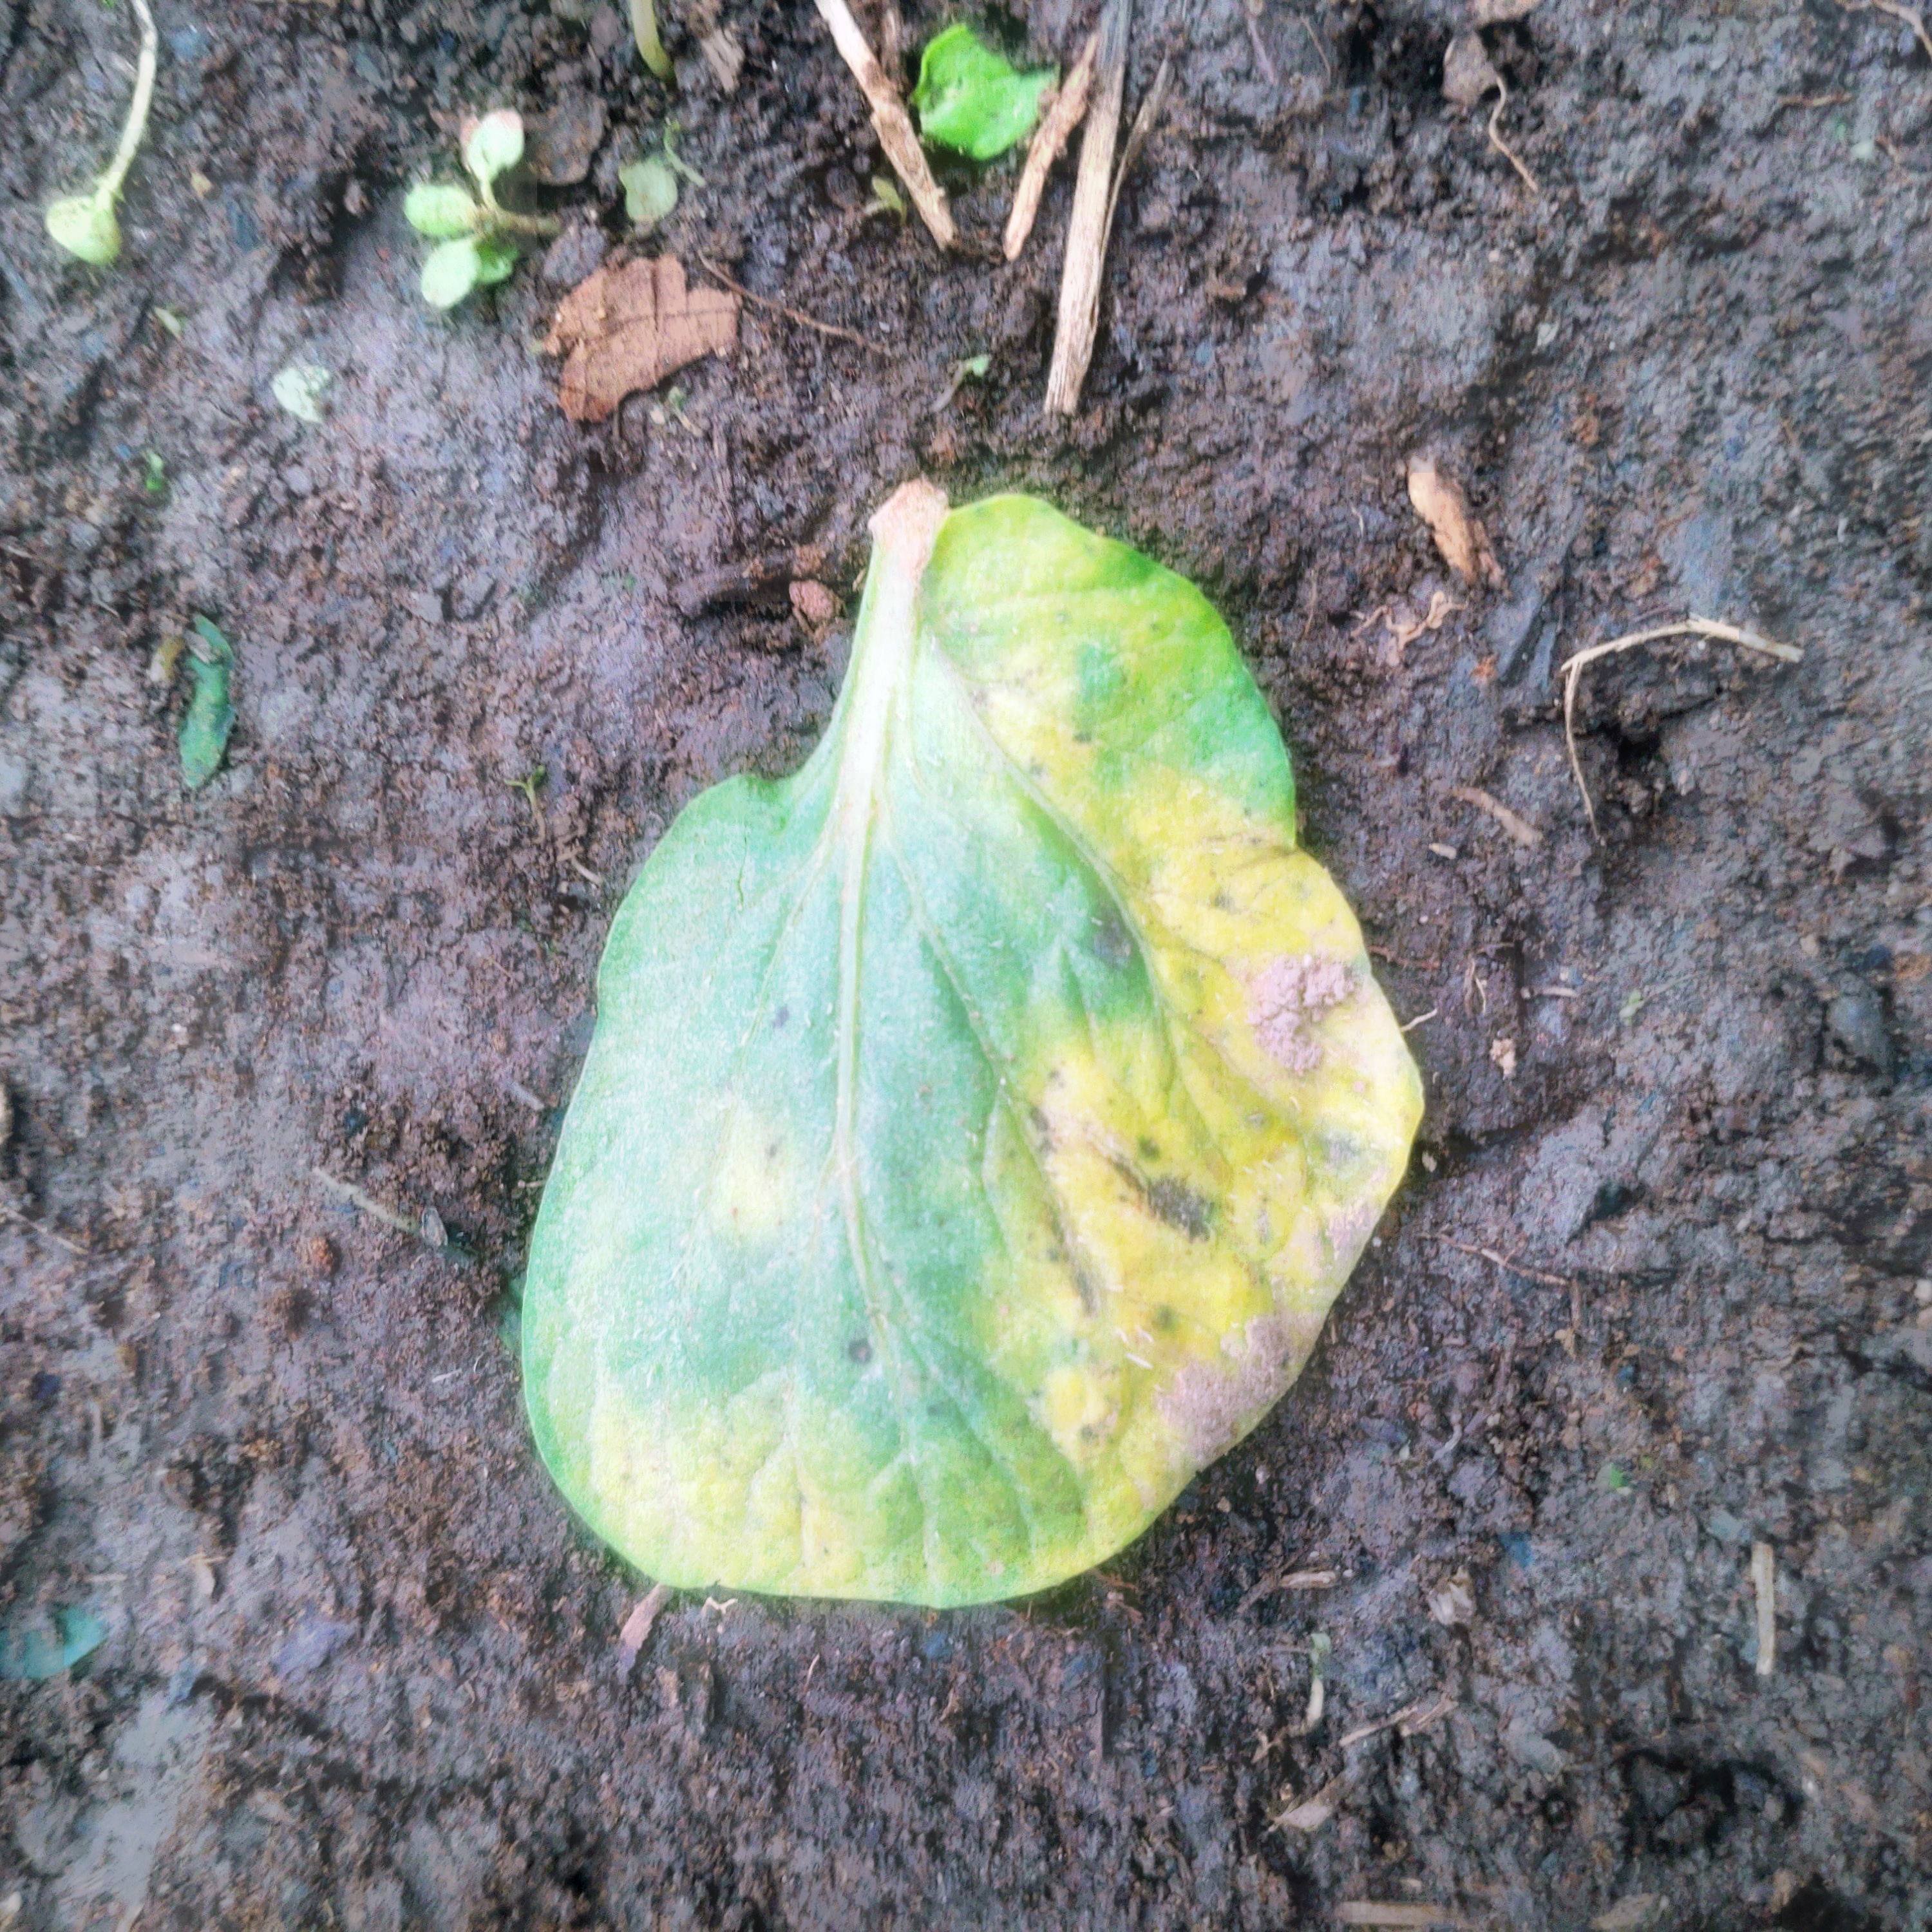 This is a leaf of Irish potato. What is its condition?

late blight
